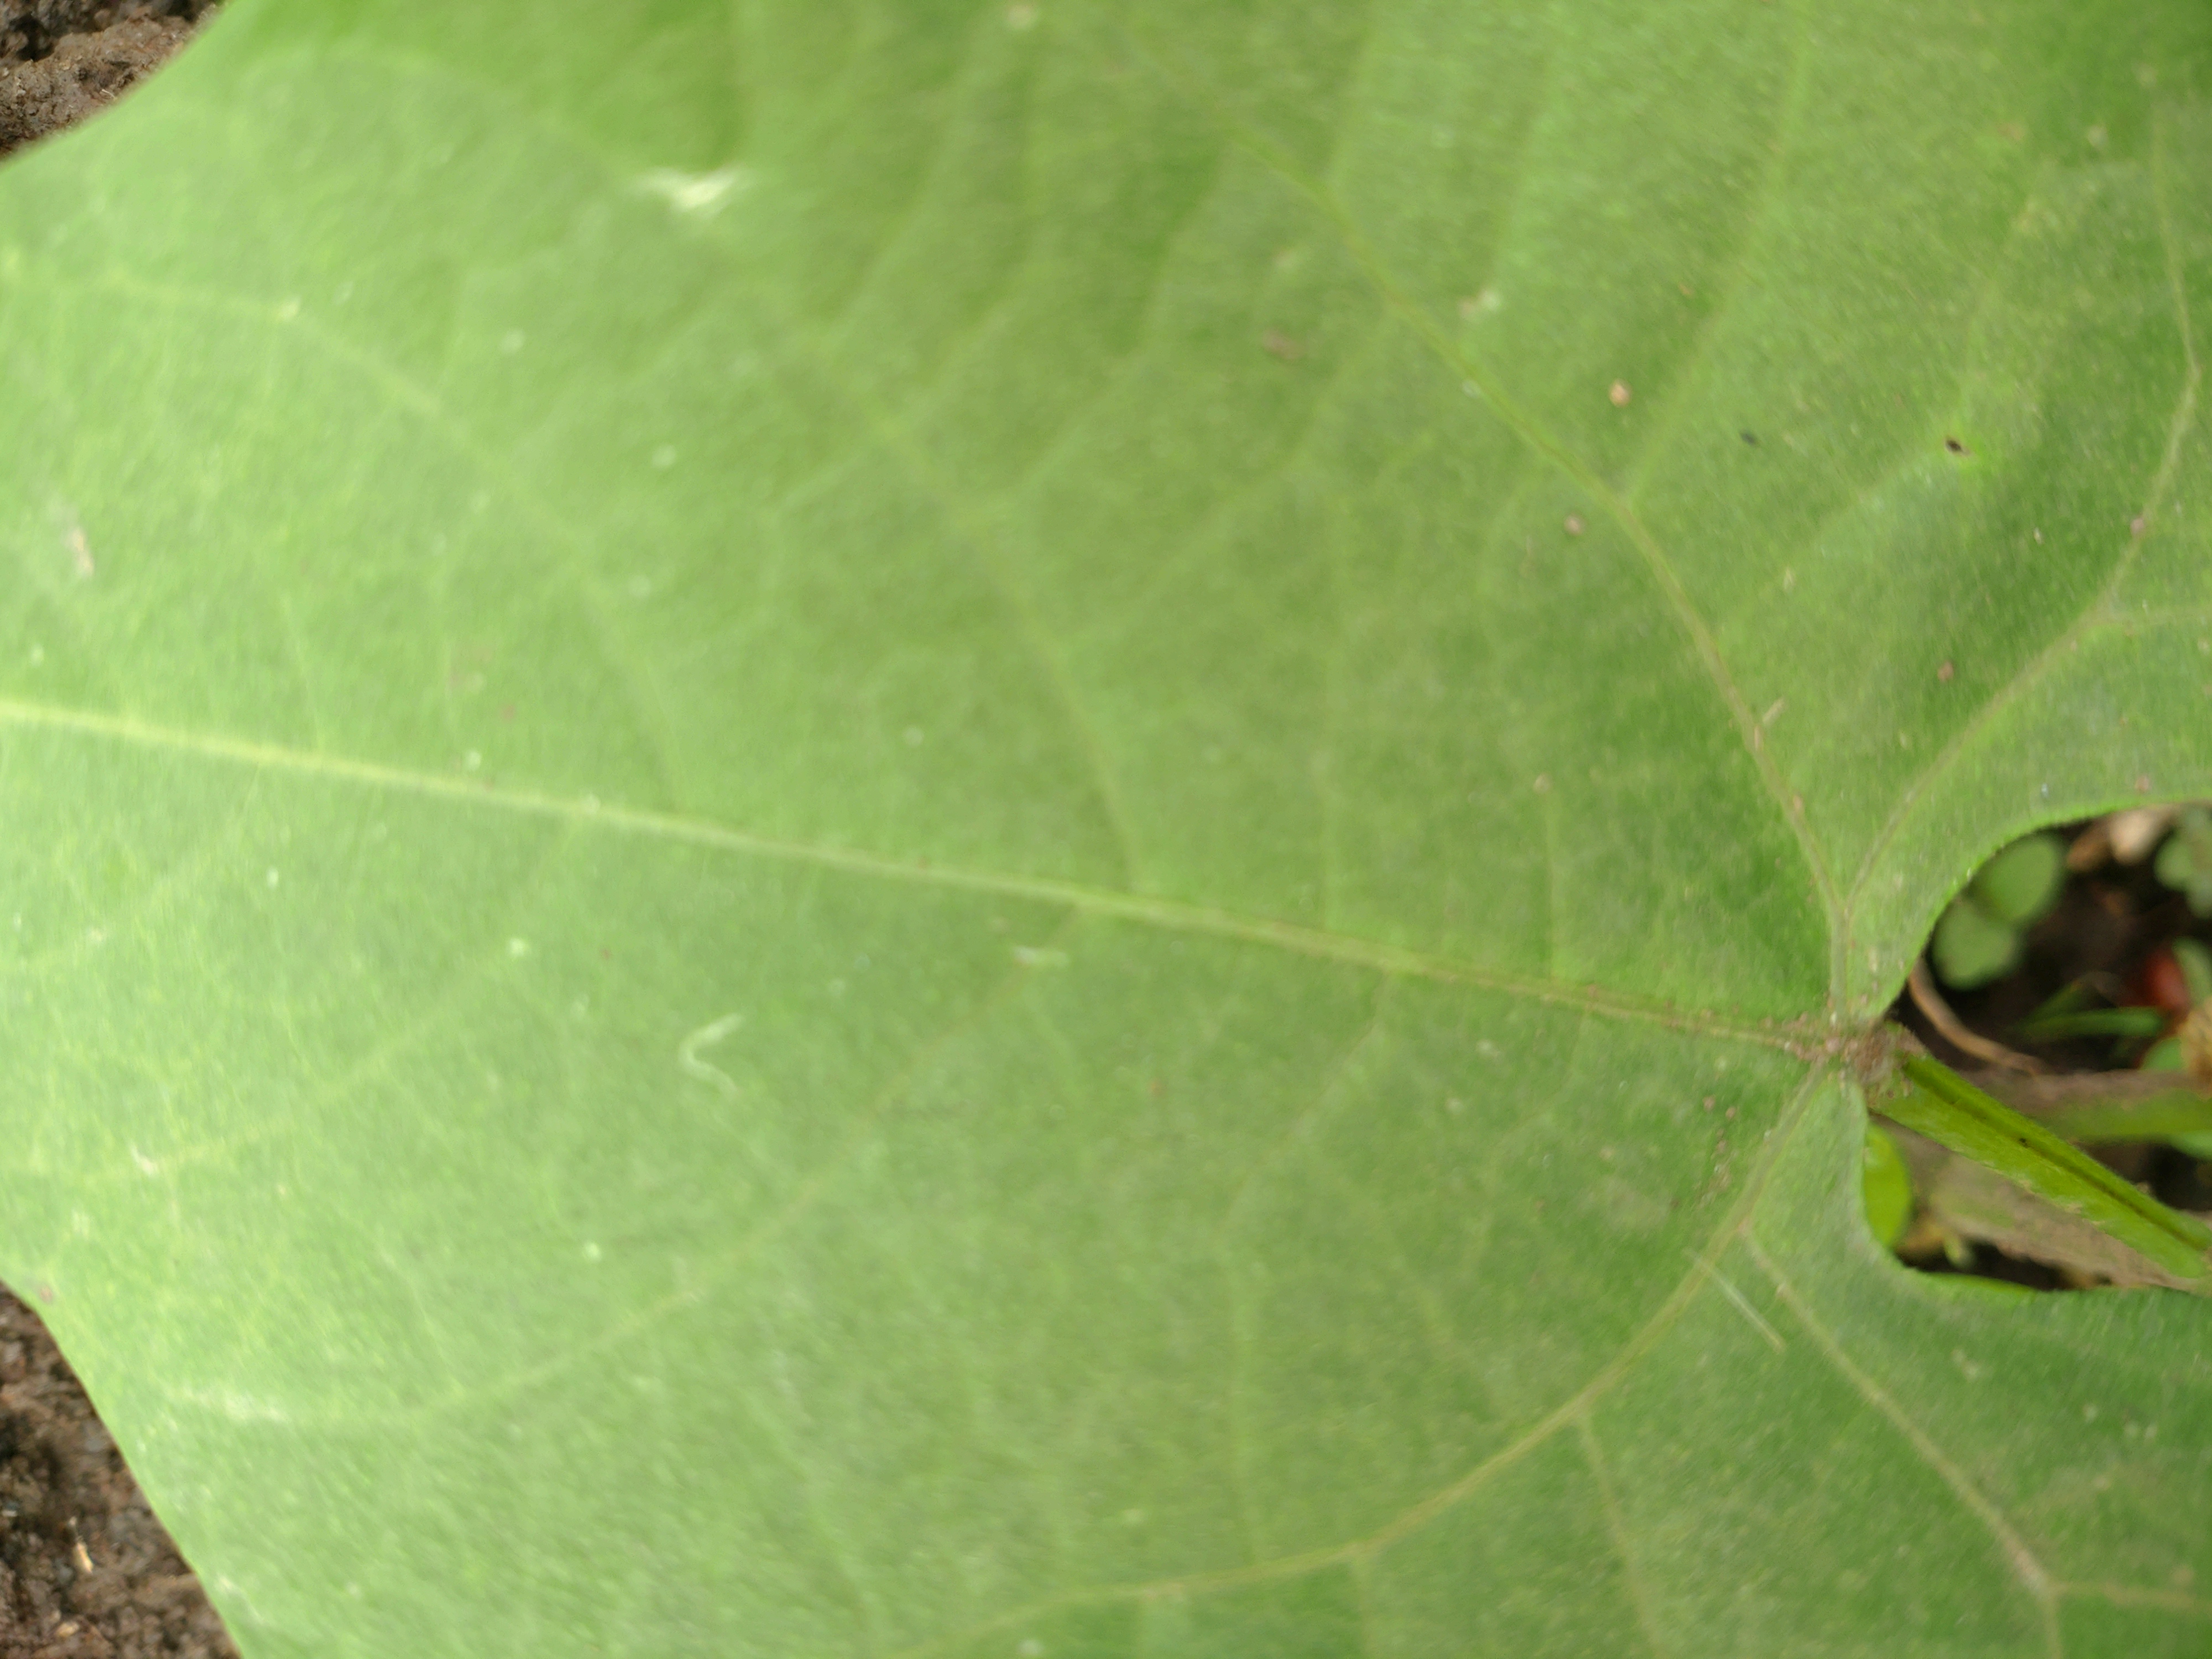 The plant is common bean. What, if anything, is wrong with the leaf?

healthy
